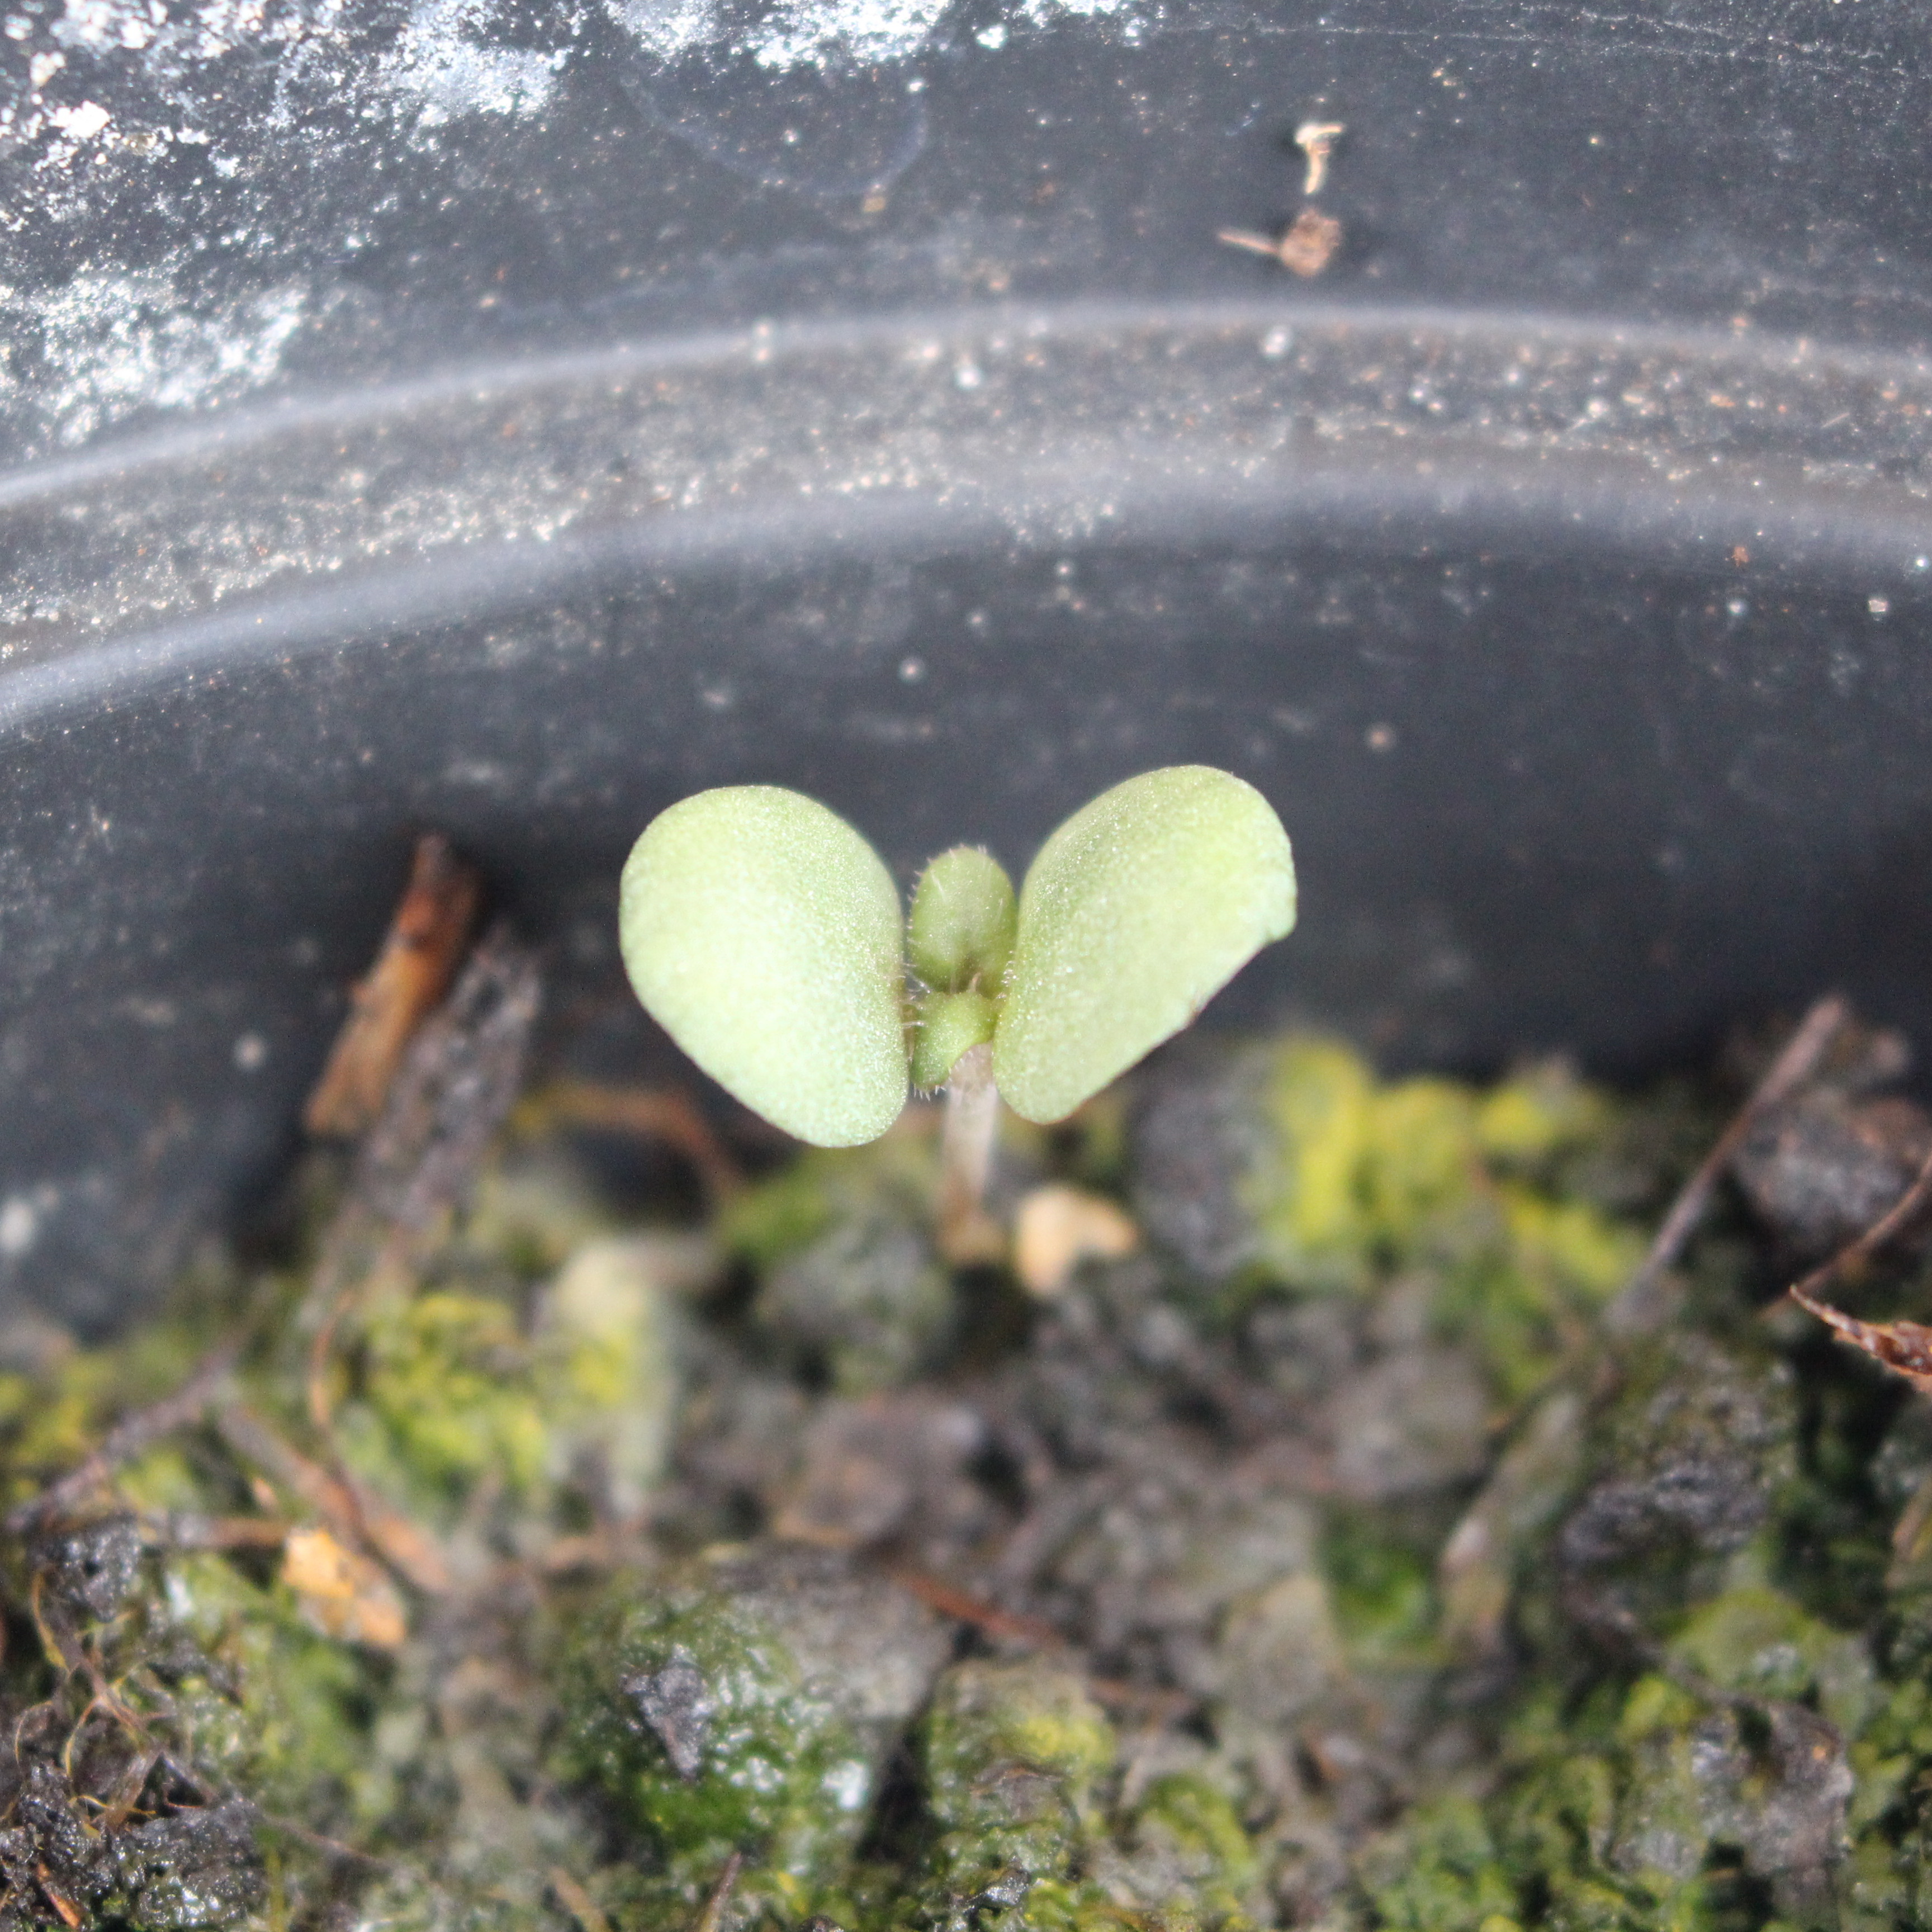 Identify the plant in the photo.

Veronica persica
